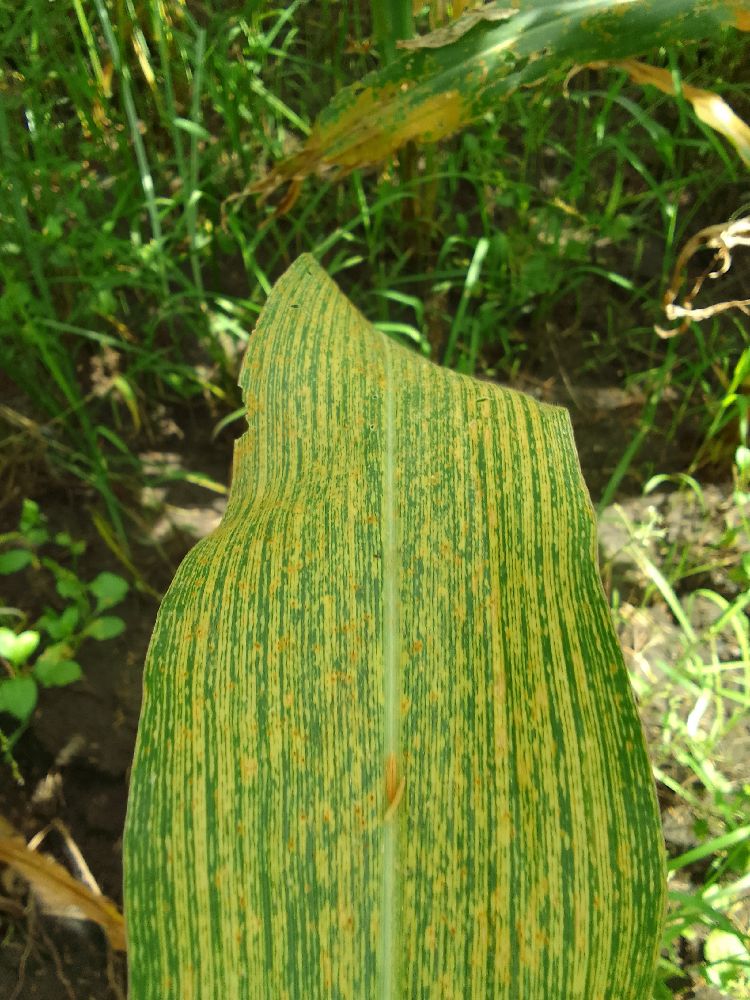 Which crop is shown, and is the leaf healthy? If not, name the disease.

maize, maize streak virus
